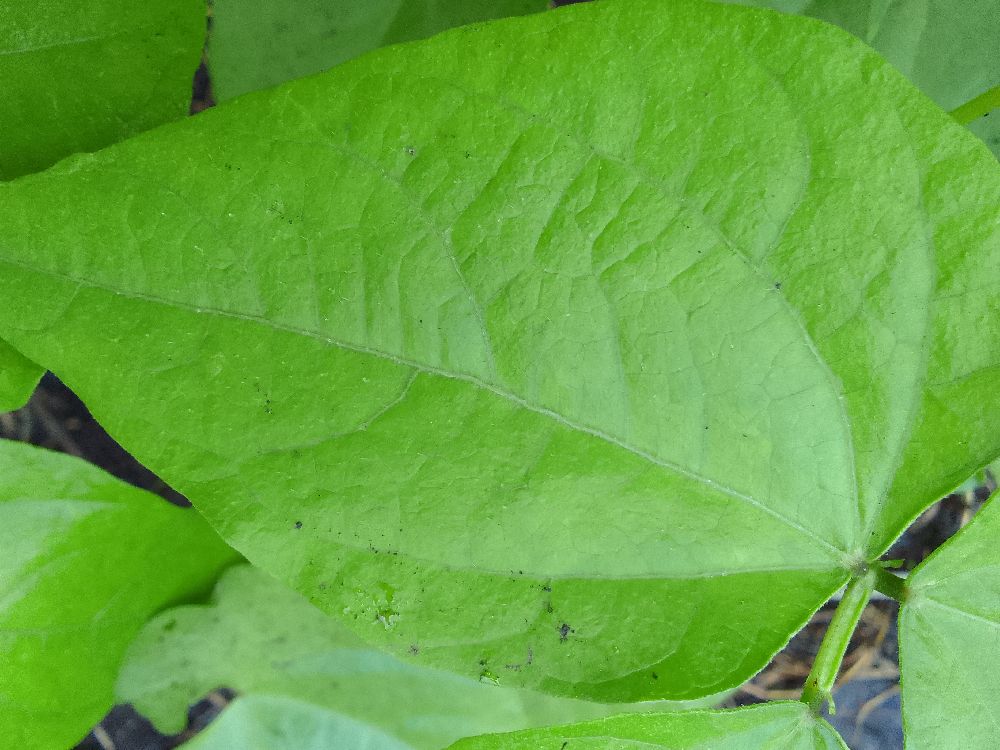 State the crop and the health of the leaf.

common bean, healthy
